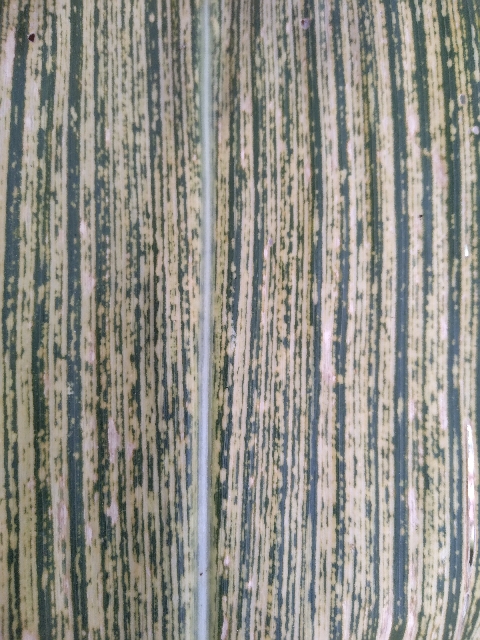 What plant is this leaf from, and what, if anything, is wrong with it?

maize, maize streak virus
